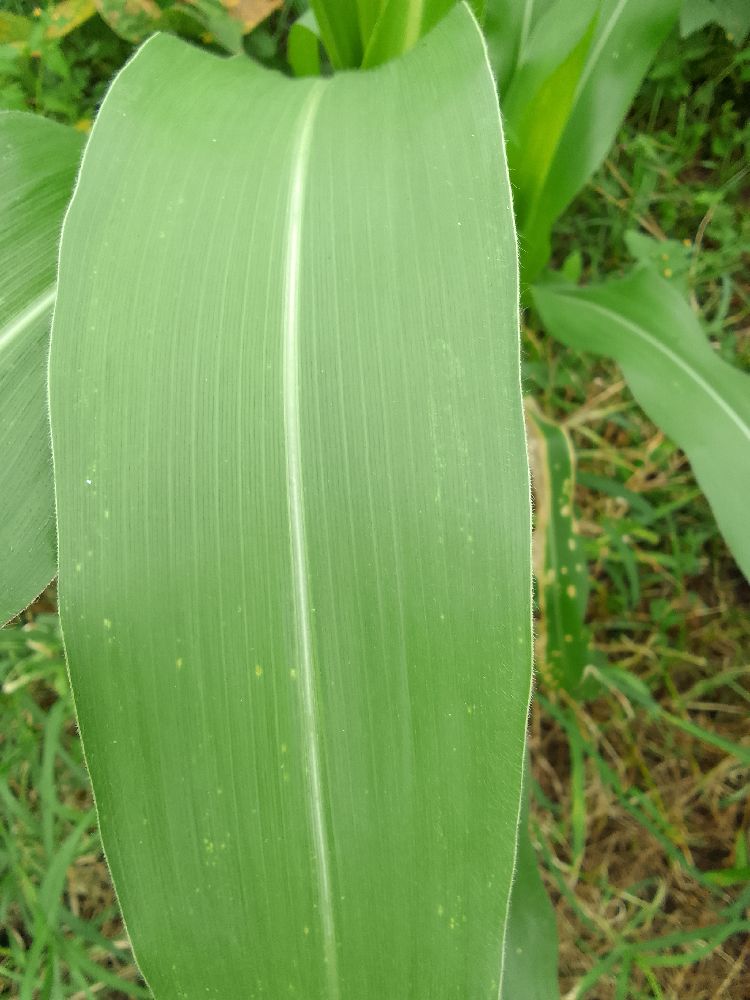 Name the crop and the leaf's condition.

maize, healthy
